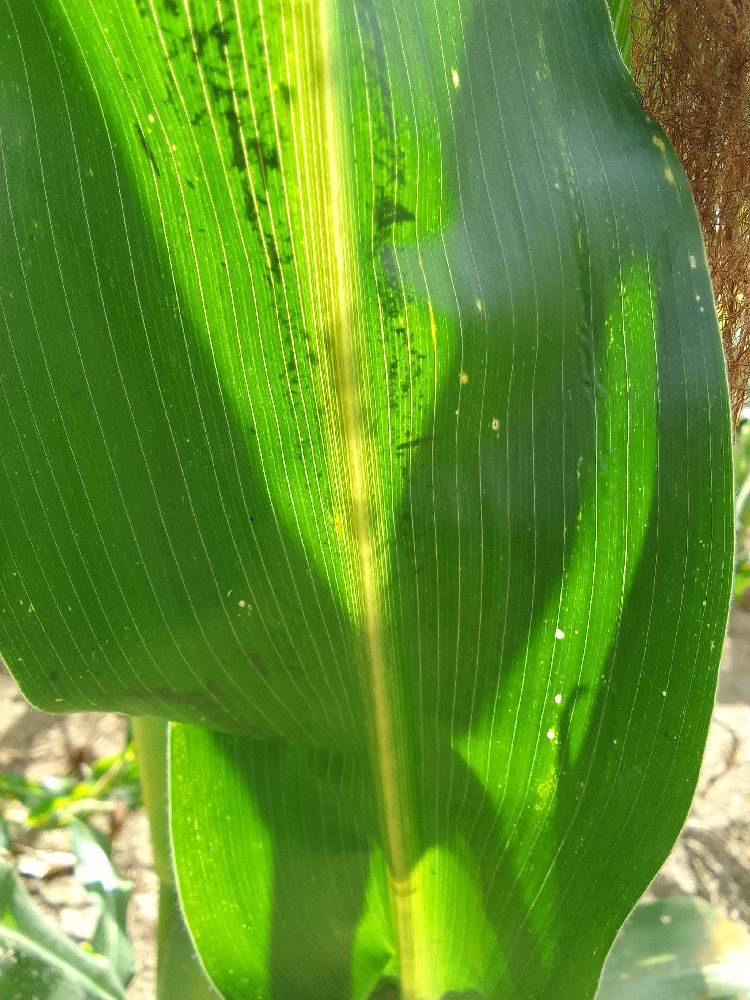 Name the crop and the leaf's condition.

maize, healthy
